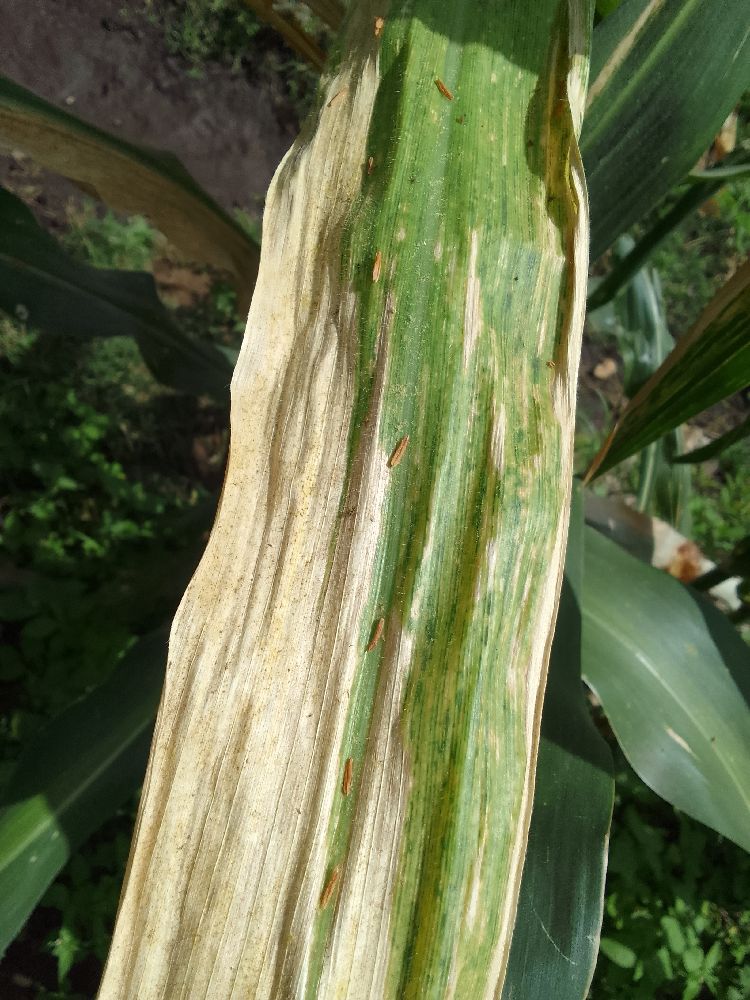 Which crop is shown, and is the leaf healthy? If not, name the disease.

maize, maize lethal necrosis
